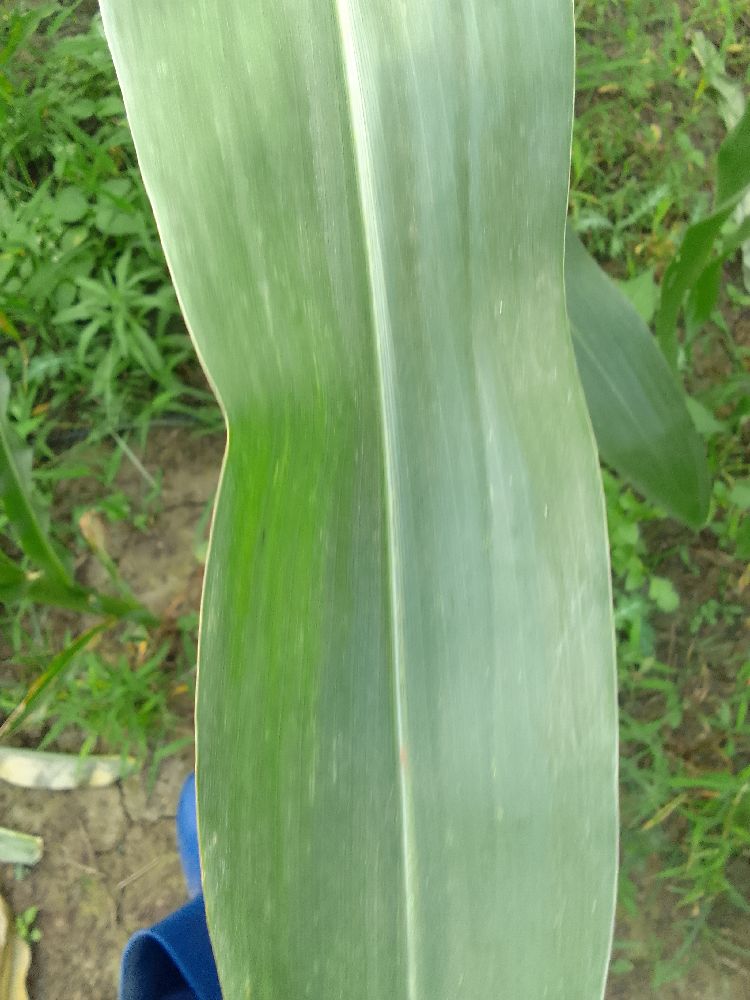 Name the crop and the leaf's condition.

maize, healthy
